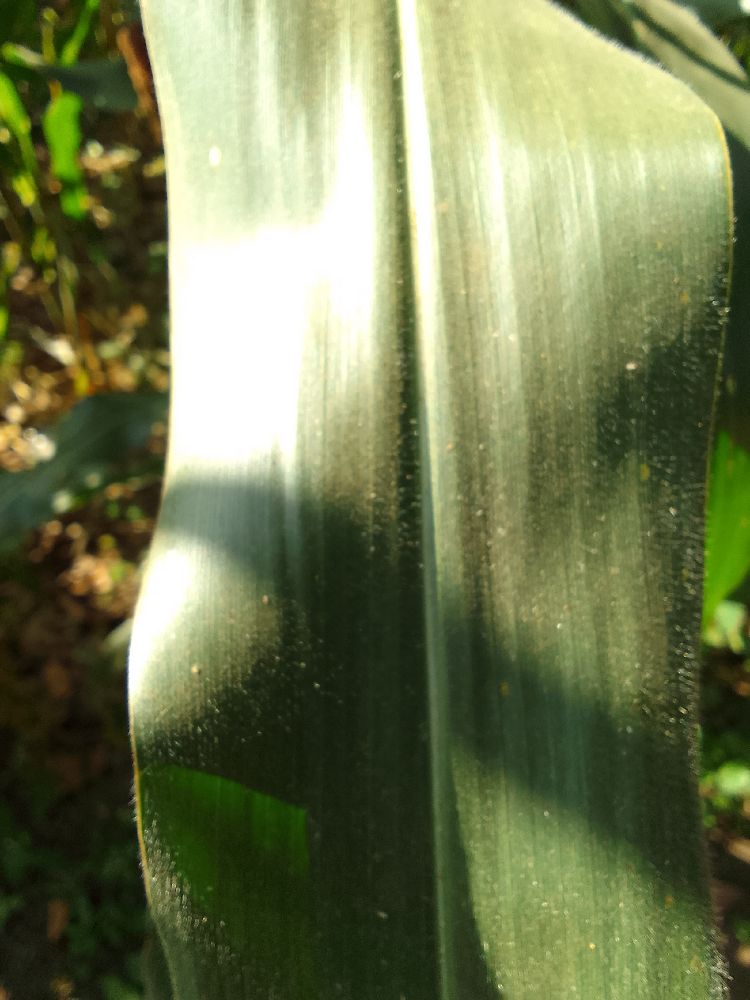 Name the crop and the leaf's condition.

maize, healthy
